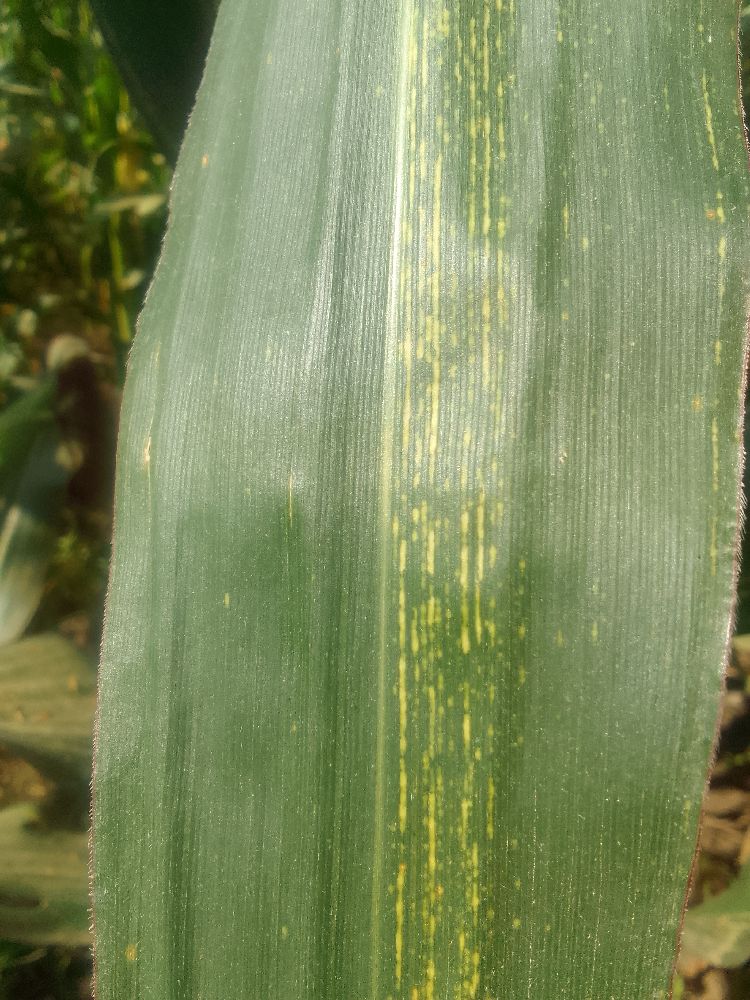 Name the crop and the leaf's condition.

maize, maize streak virus
